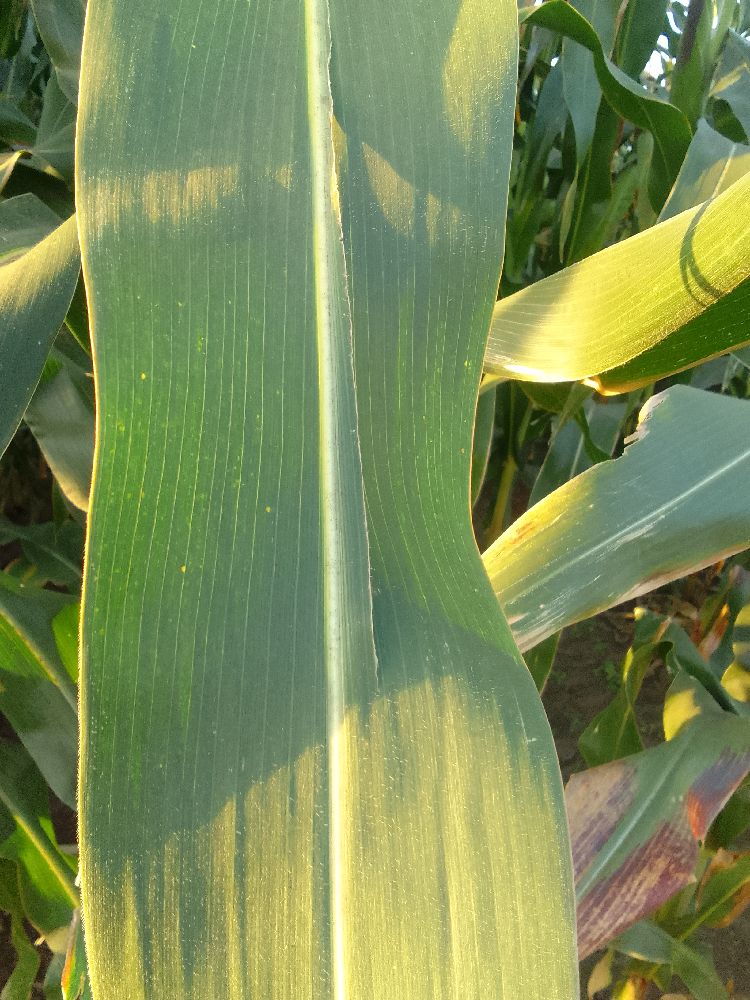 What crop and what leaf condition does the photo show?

maize, healthy
